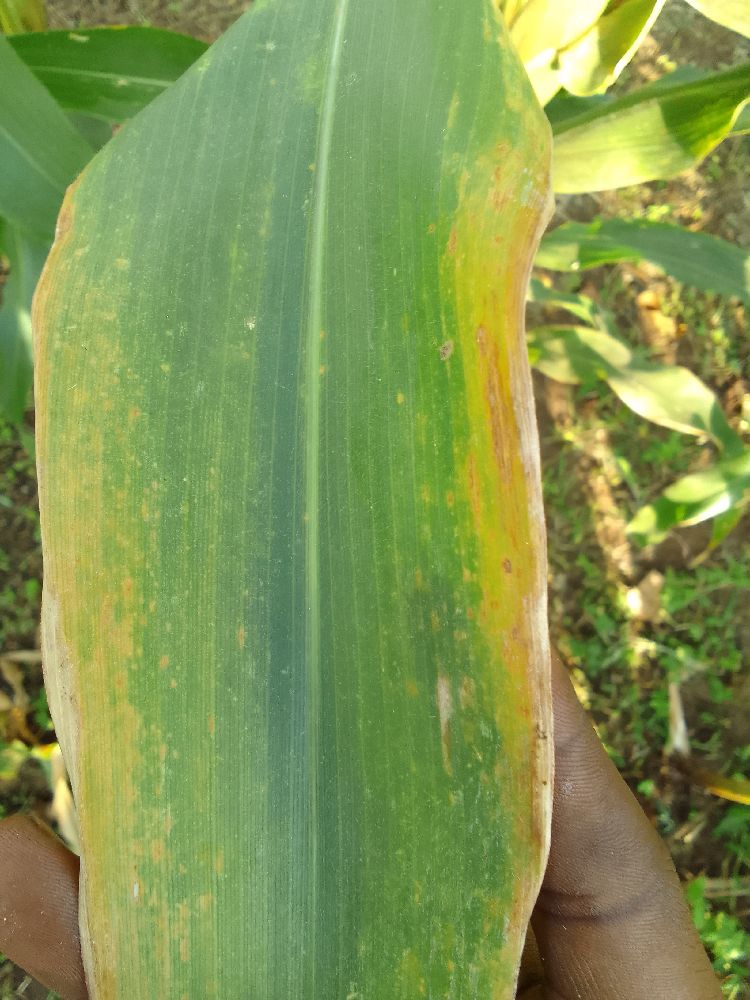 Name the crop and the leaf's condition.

maize, maize lethal necrosis
